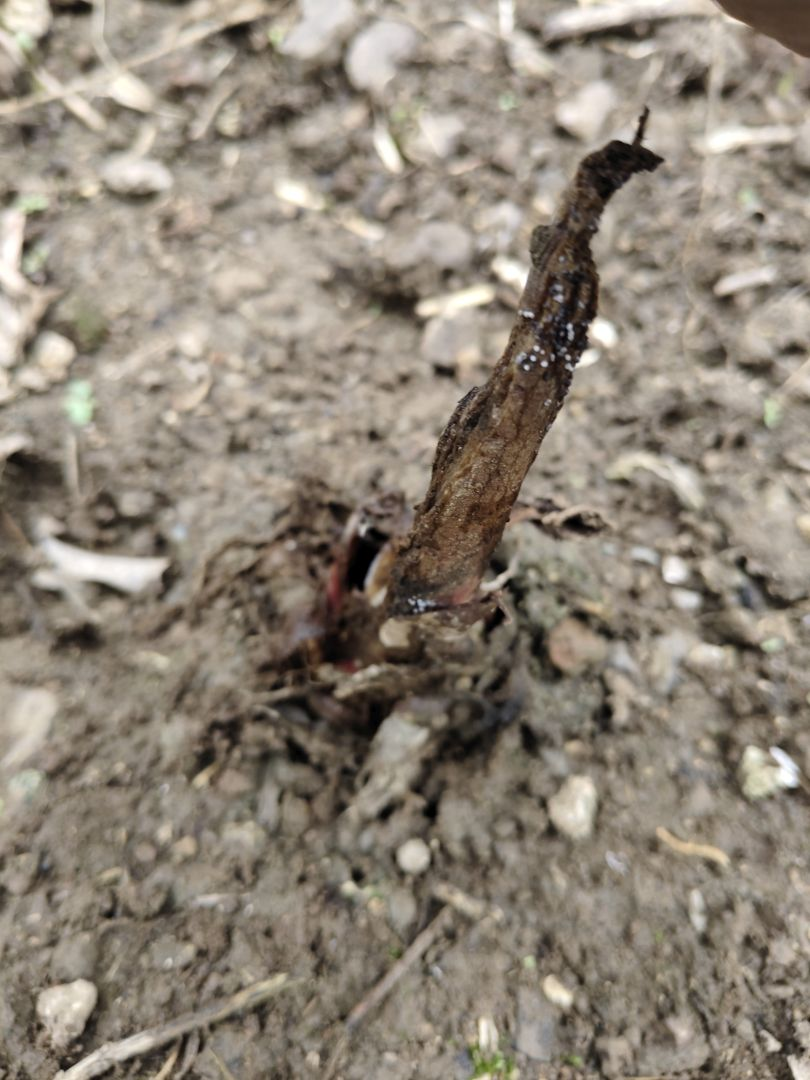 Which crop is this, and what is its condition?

taro, root rot
